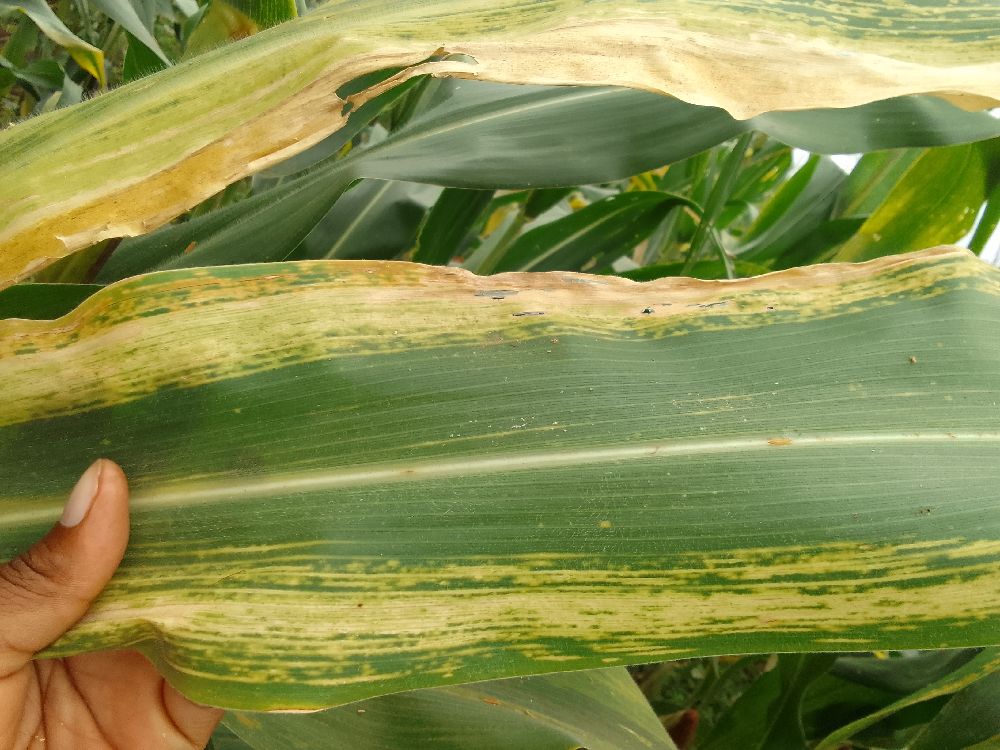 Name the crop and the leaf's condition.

maize, maize lethal necrosis
